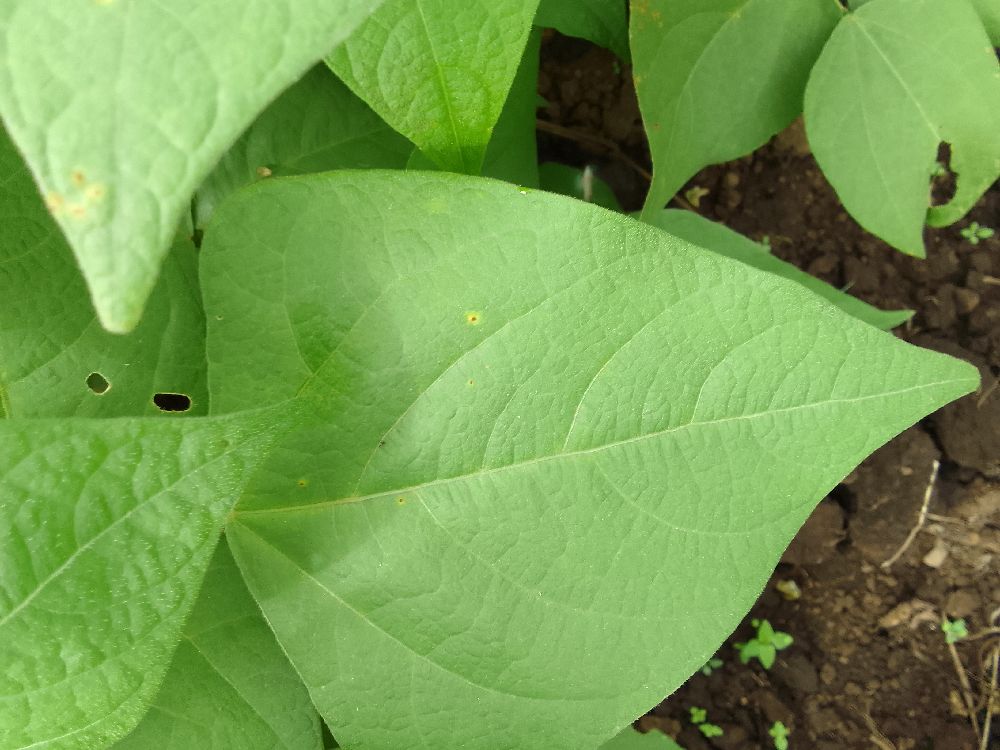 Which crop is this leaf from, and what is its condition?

common bean, healthy
